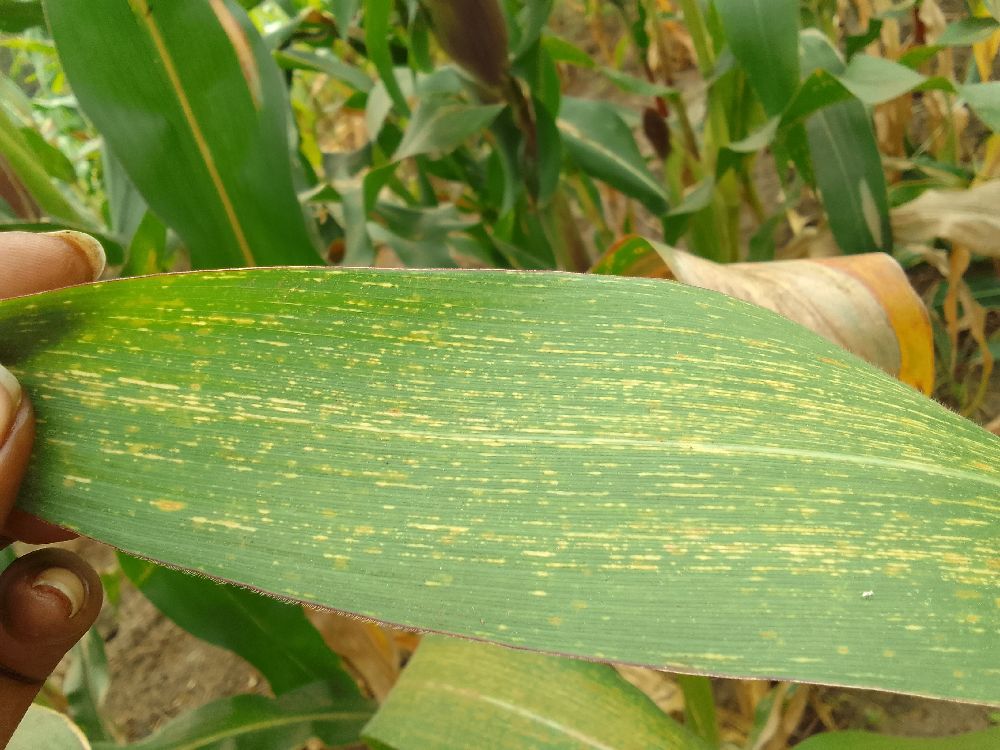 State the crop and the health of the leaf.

maize, maize streak virus
